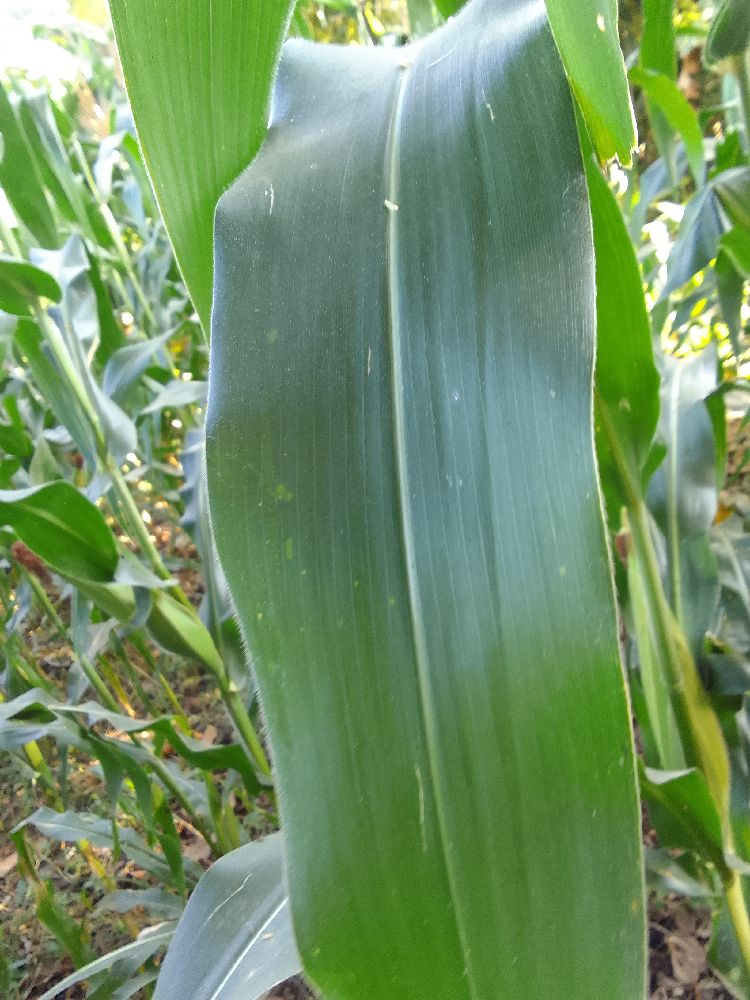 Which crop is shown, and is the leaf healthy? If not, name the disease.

maize, healthy
